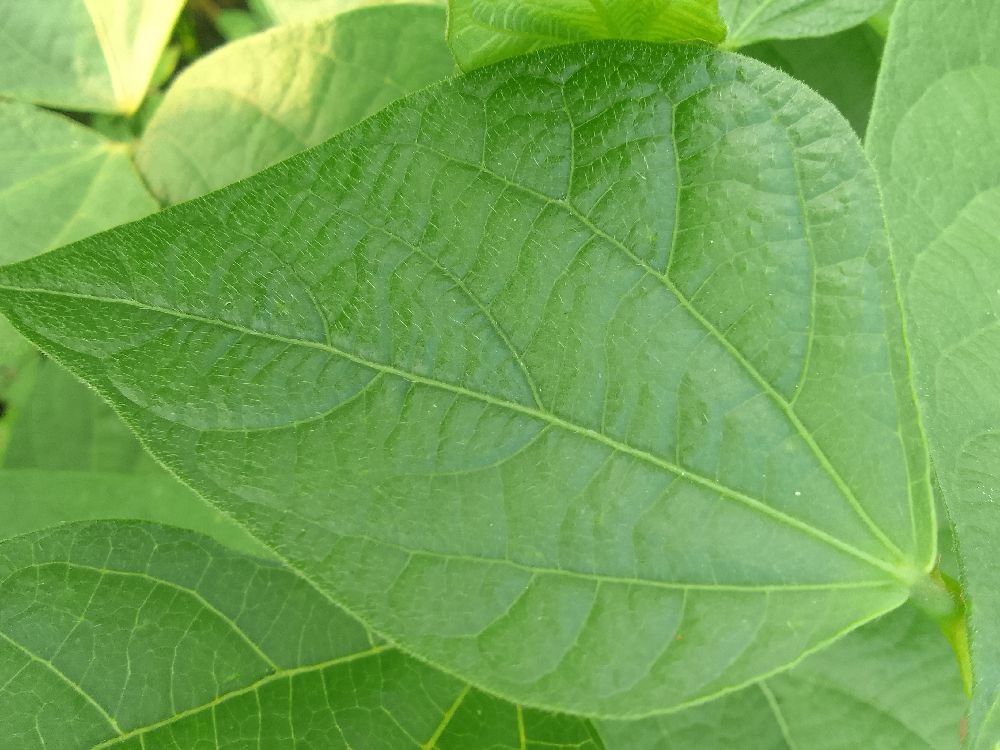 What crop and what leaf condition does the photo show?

common bean, healthy
